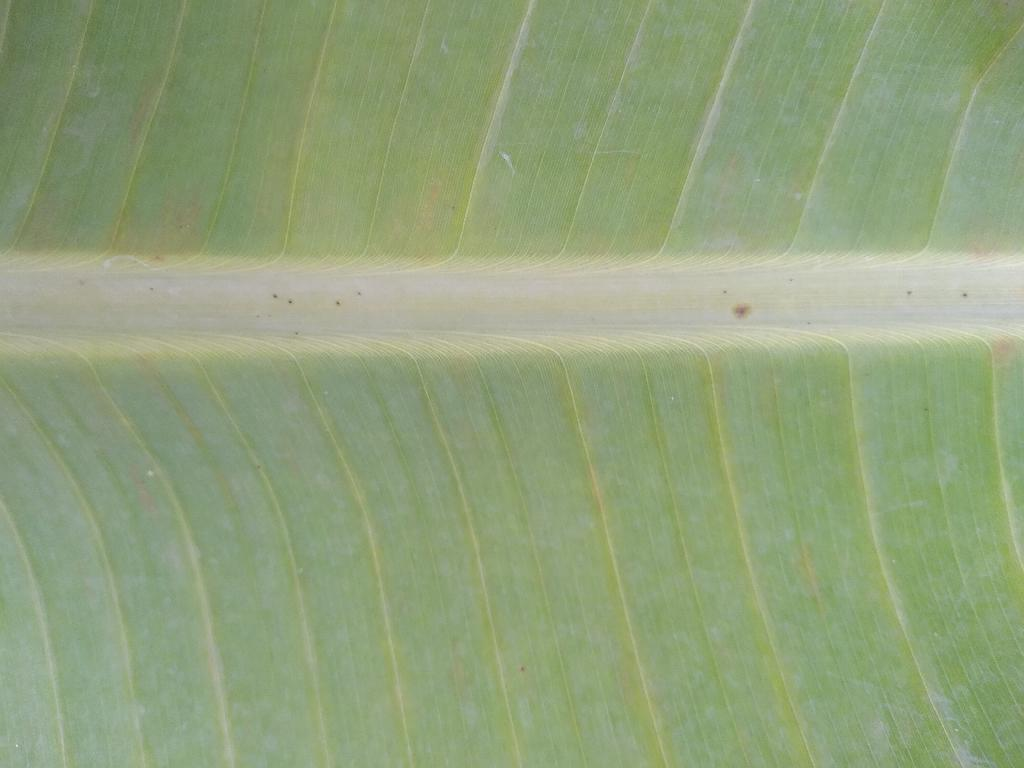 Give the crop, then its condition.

banana, healthy
